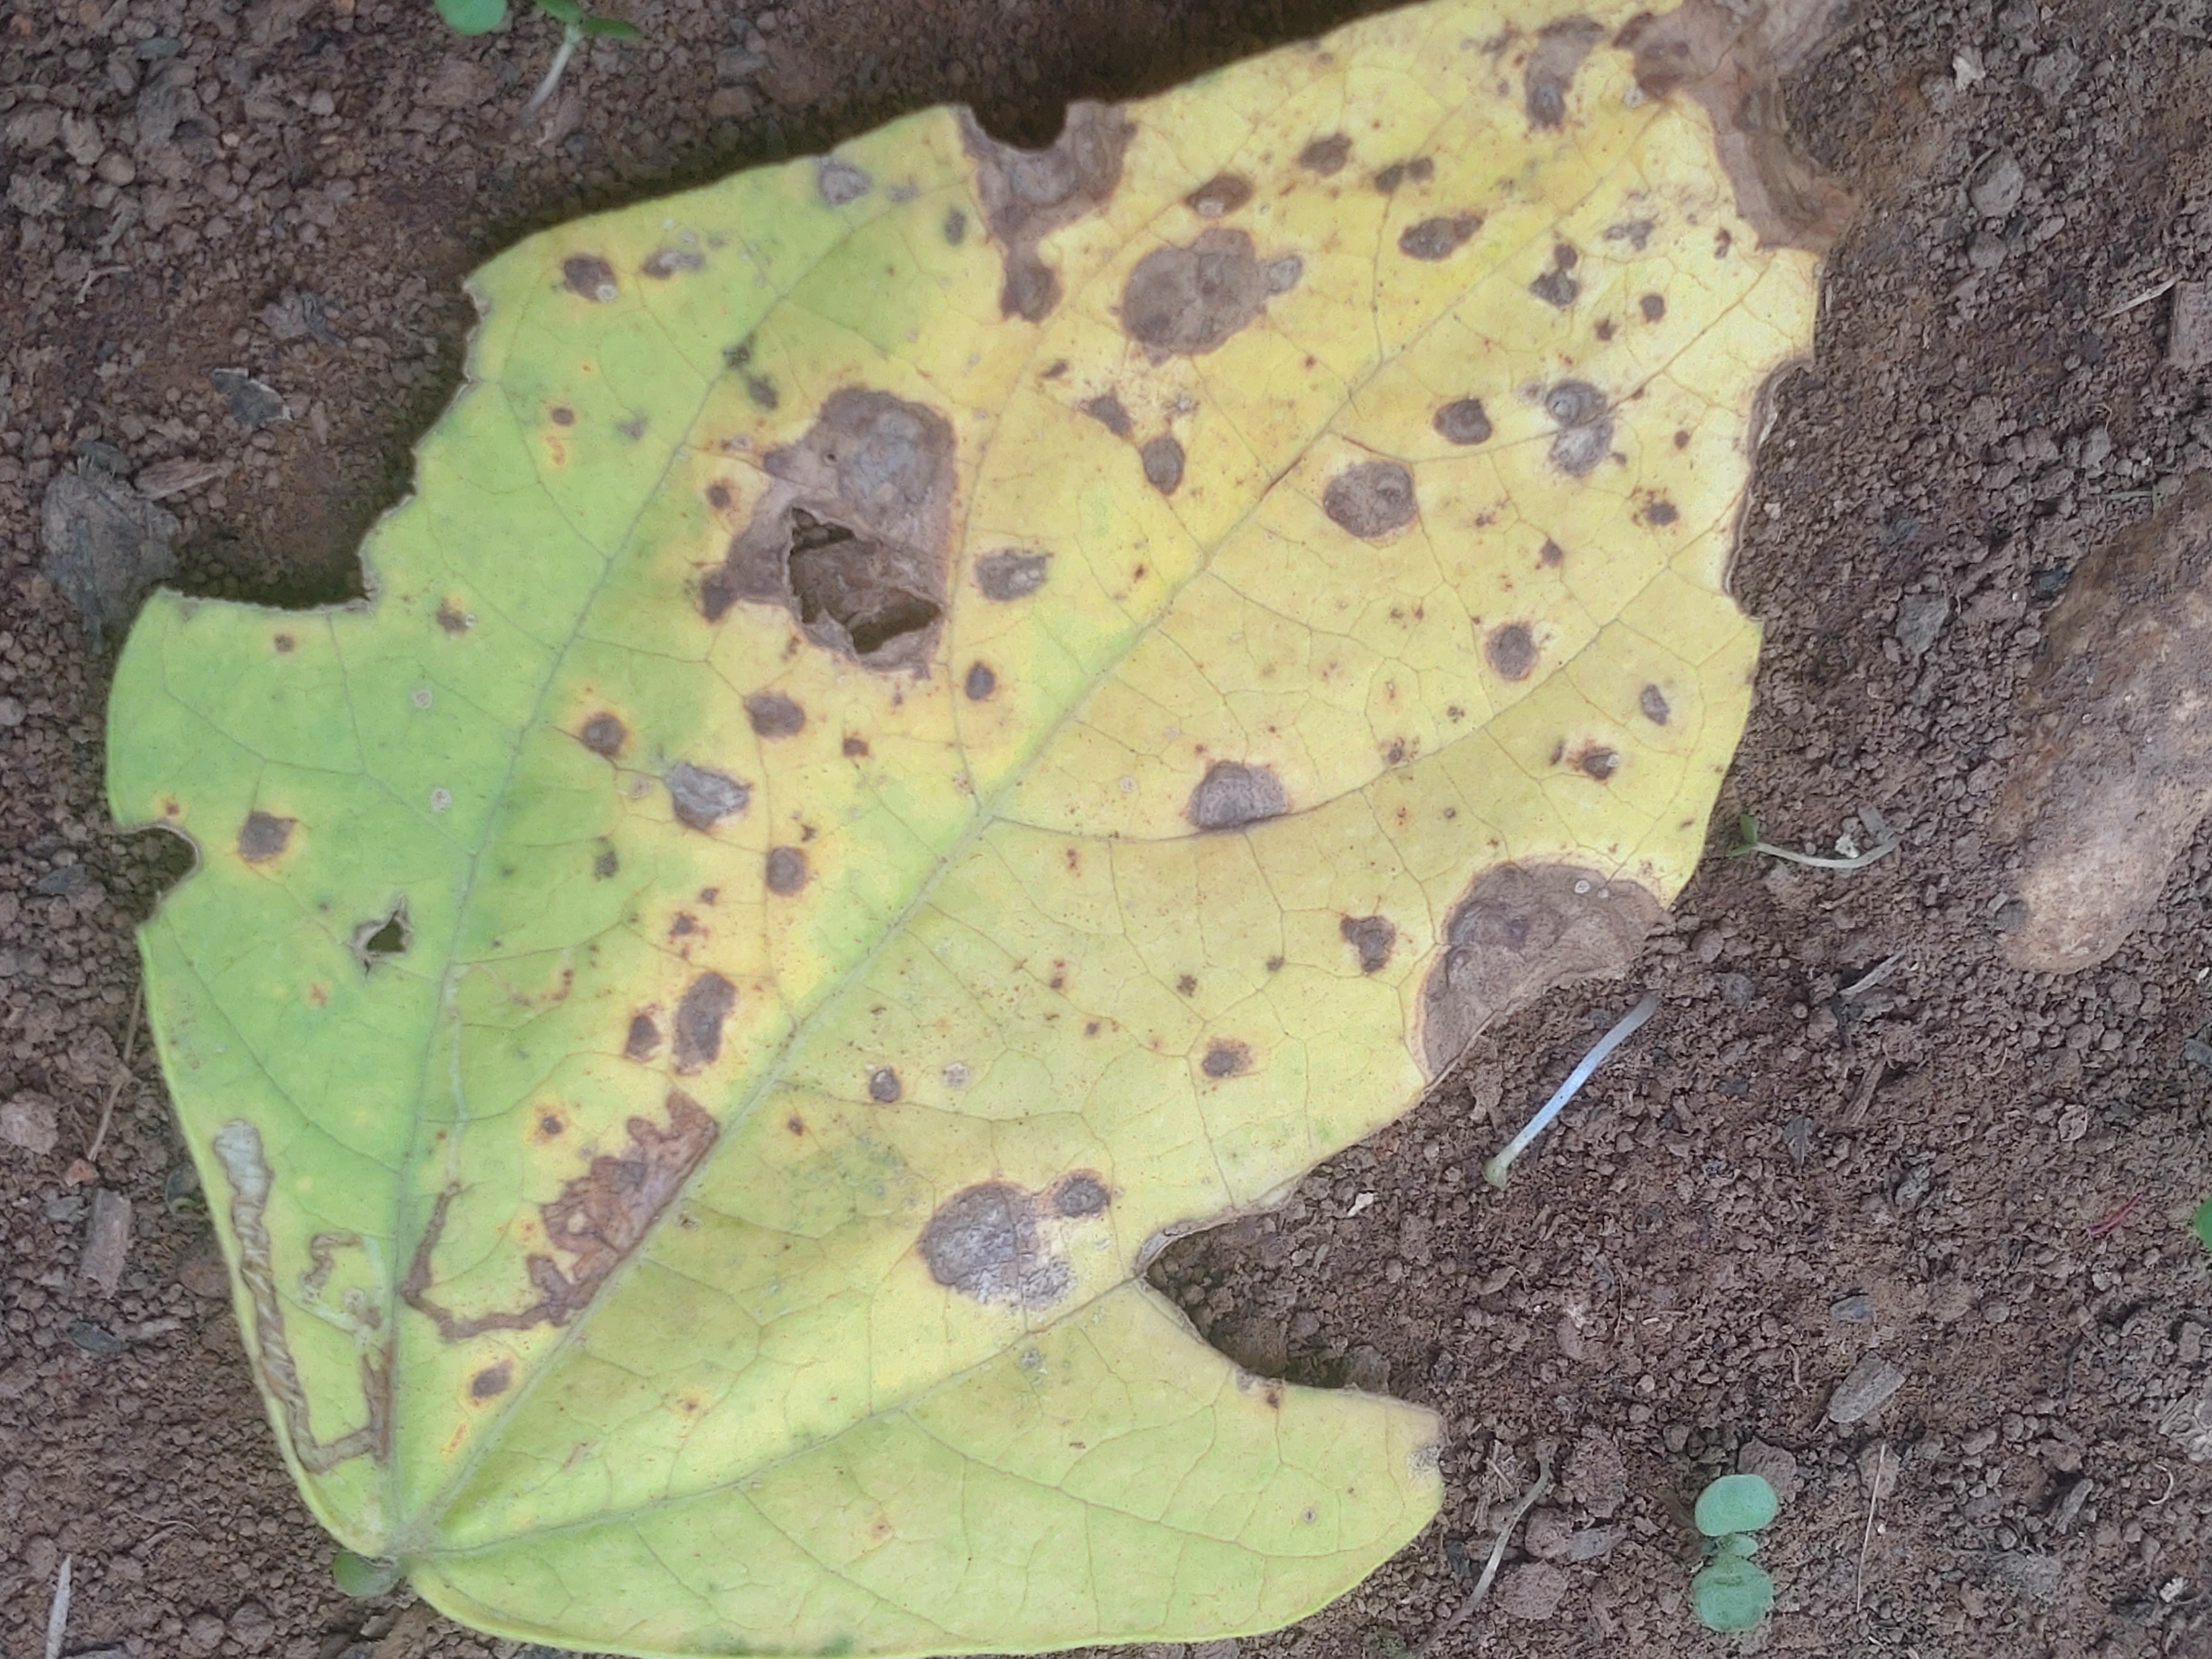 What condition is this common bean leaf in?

anthracnose
